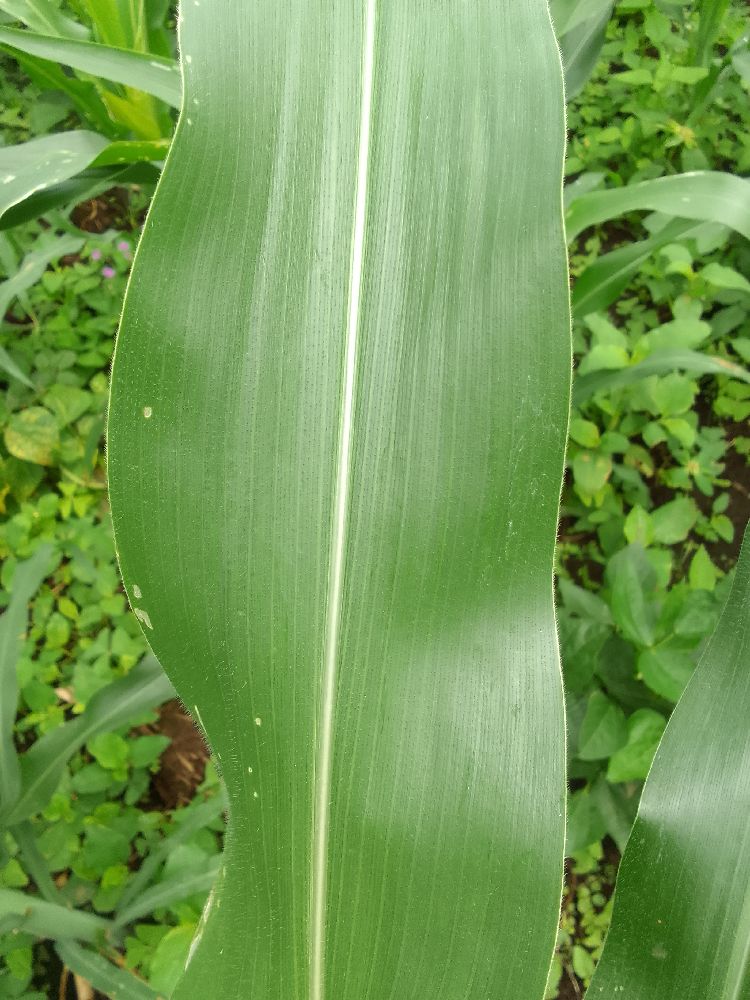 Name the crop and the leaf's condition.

maize, healthy
